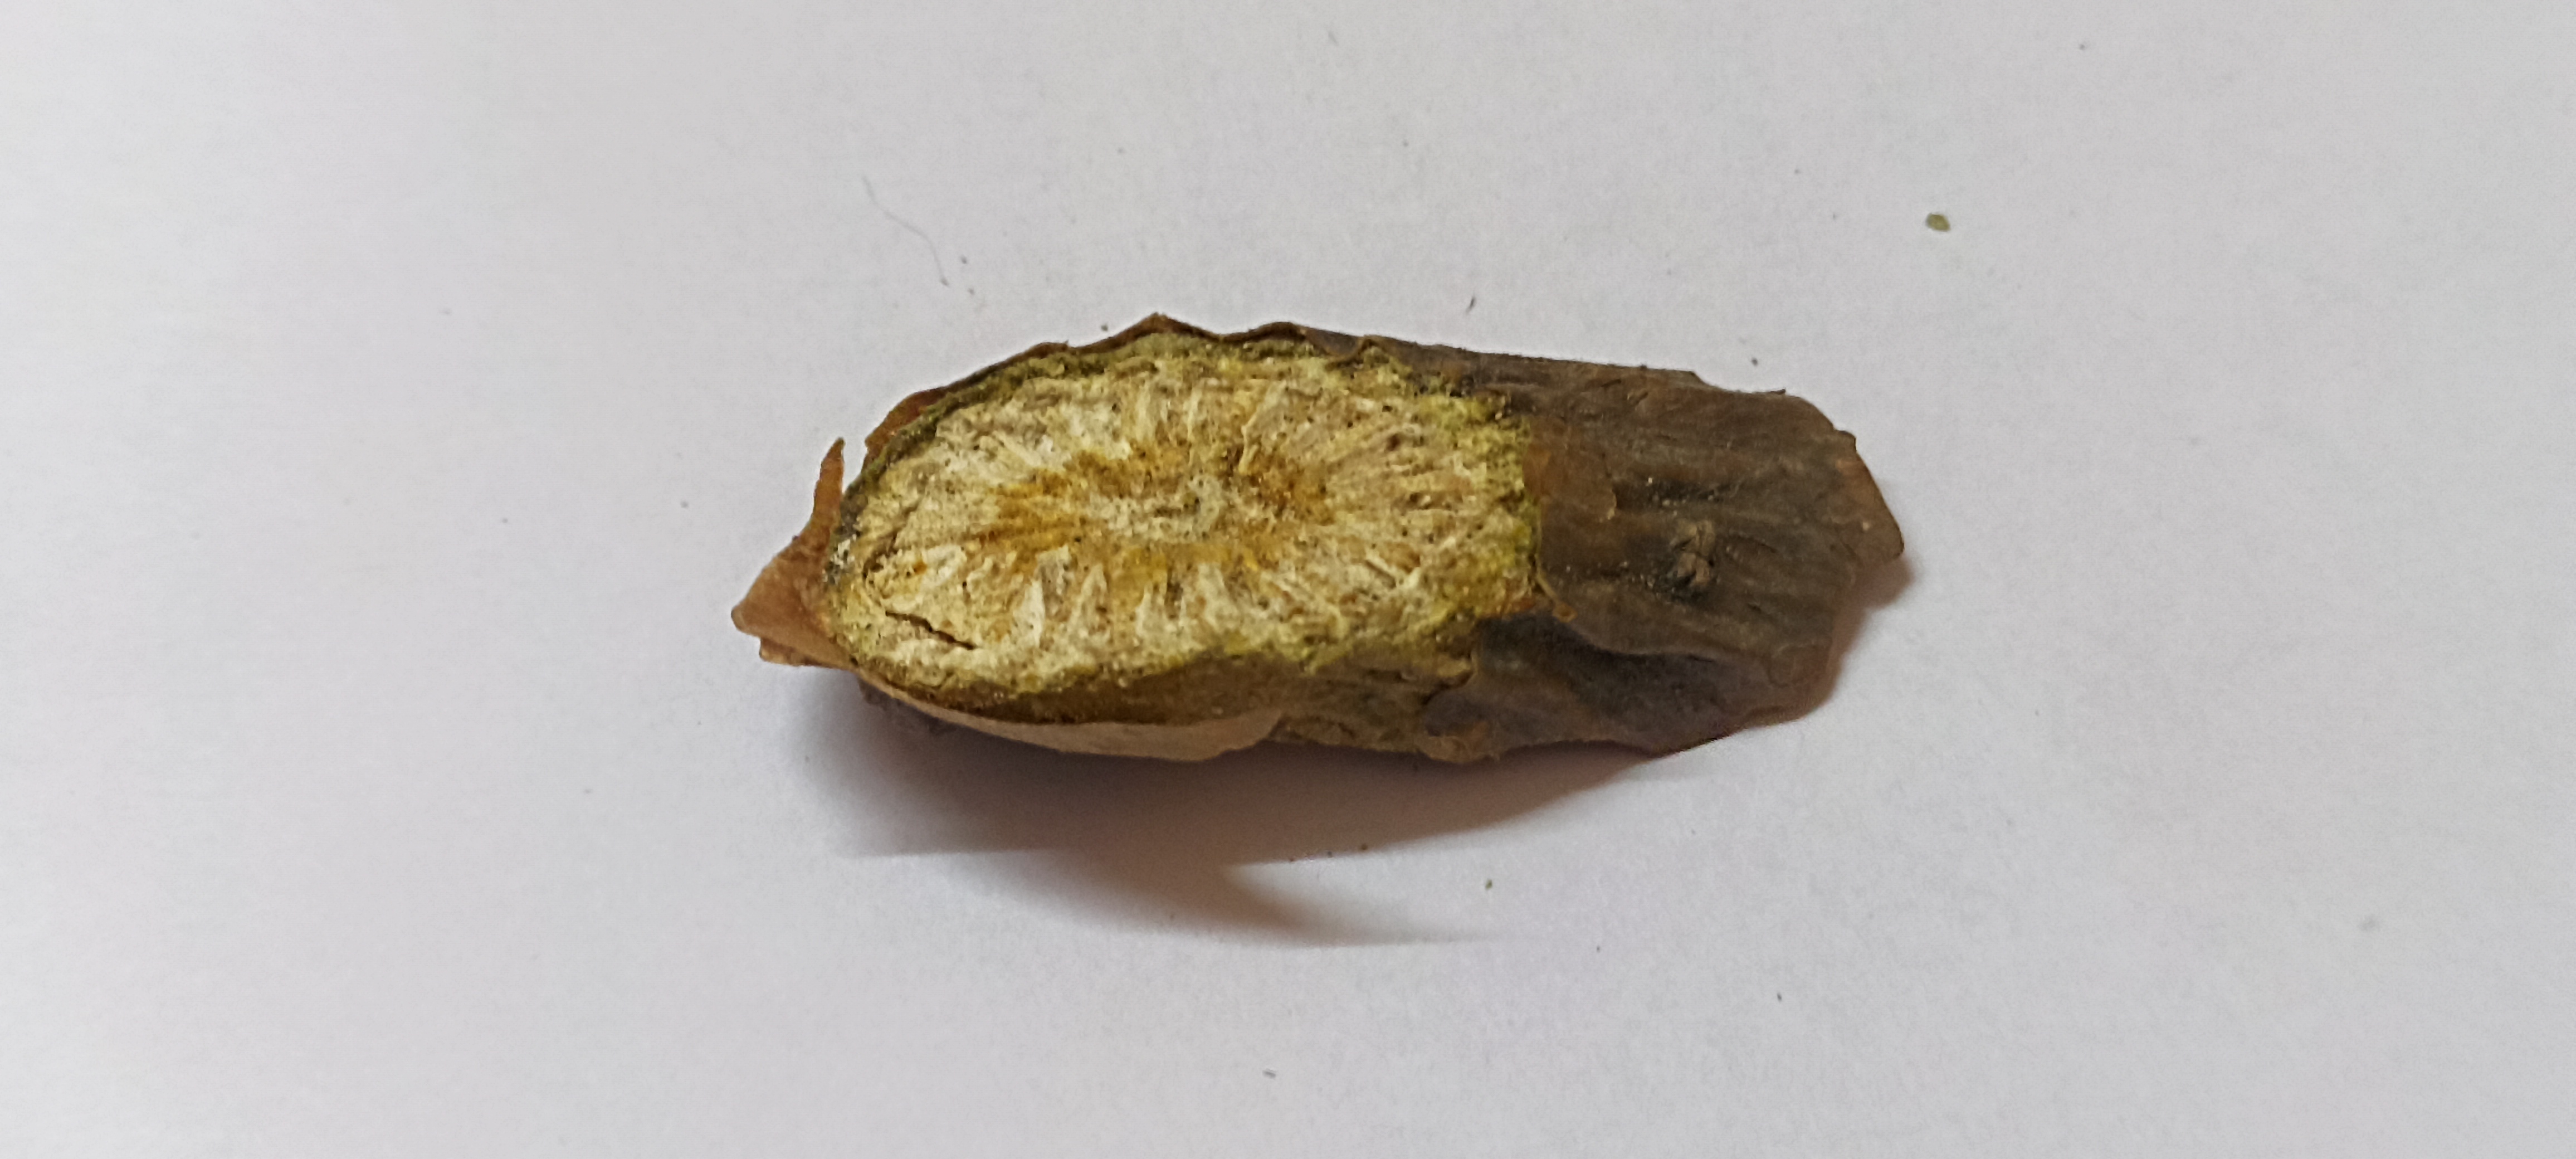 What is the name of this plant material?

gulvel
